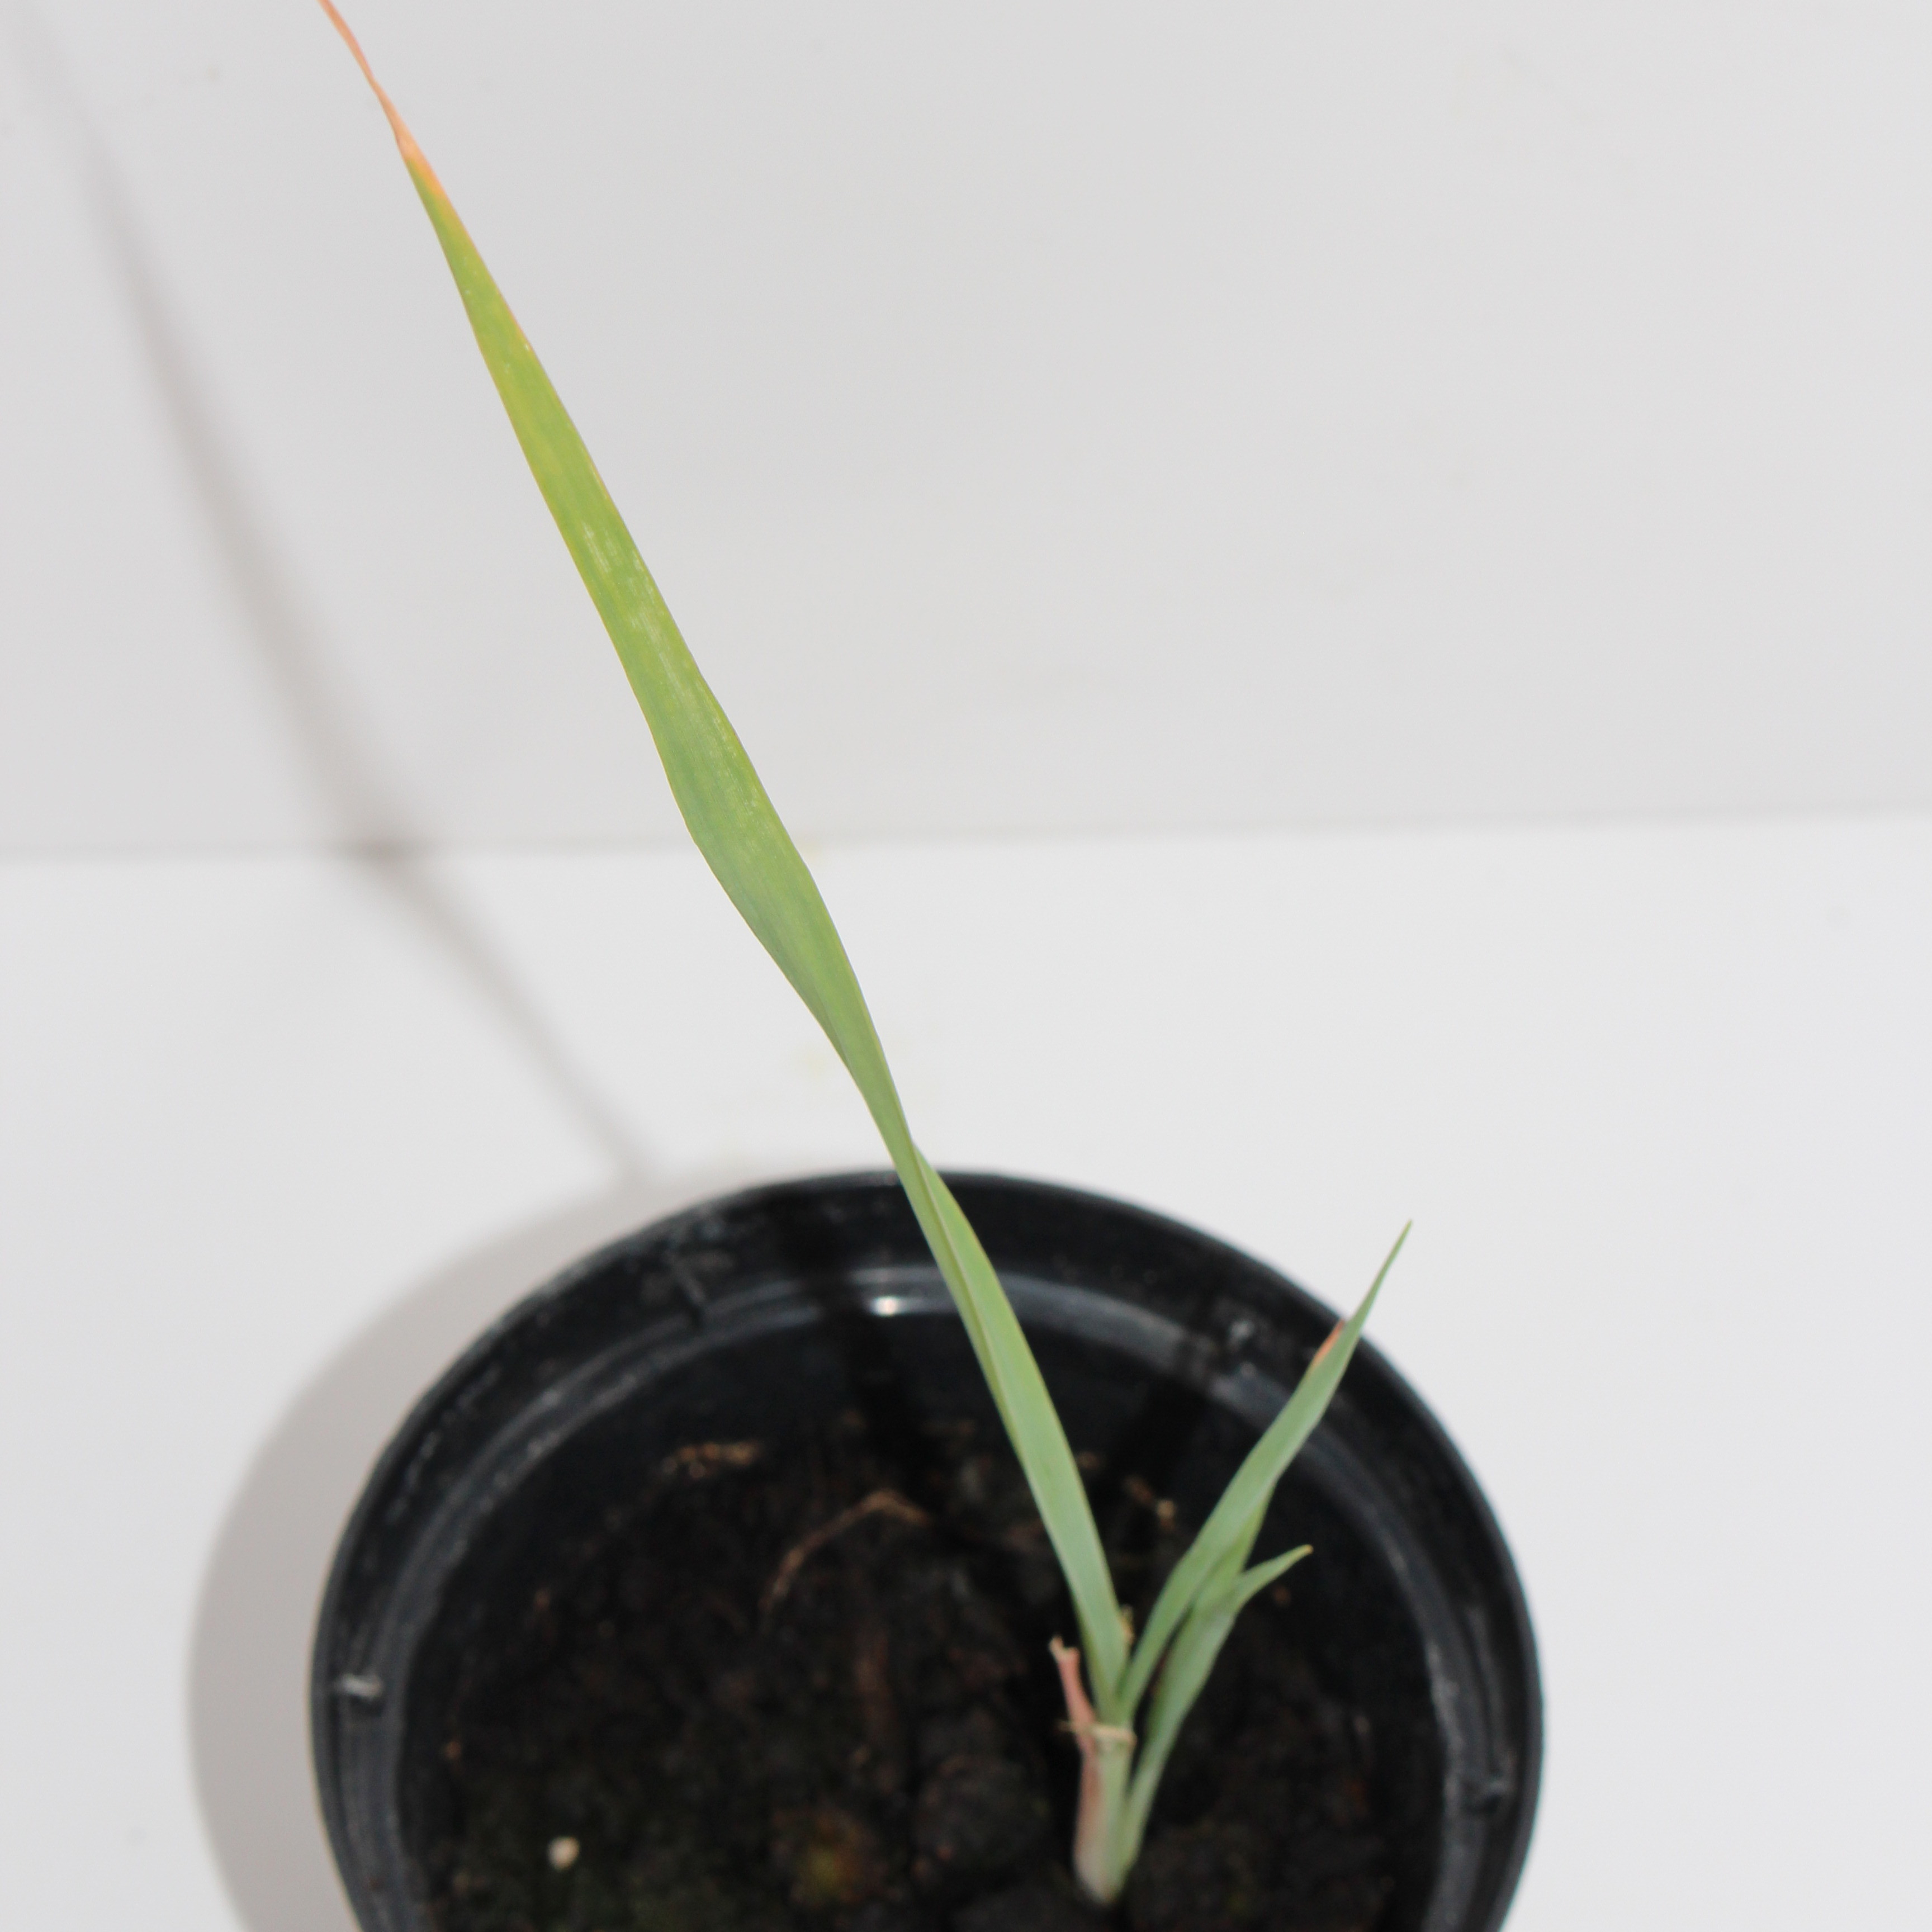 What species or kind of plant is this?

Avena sterilis
